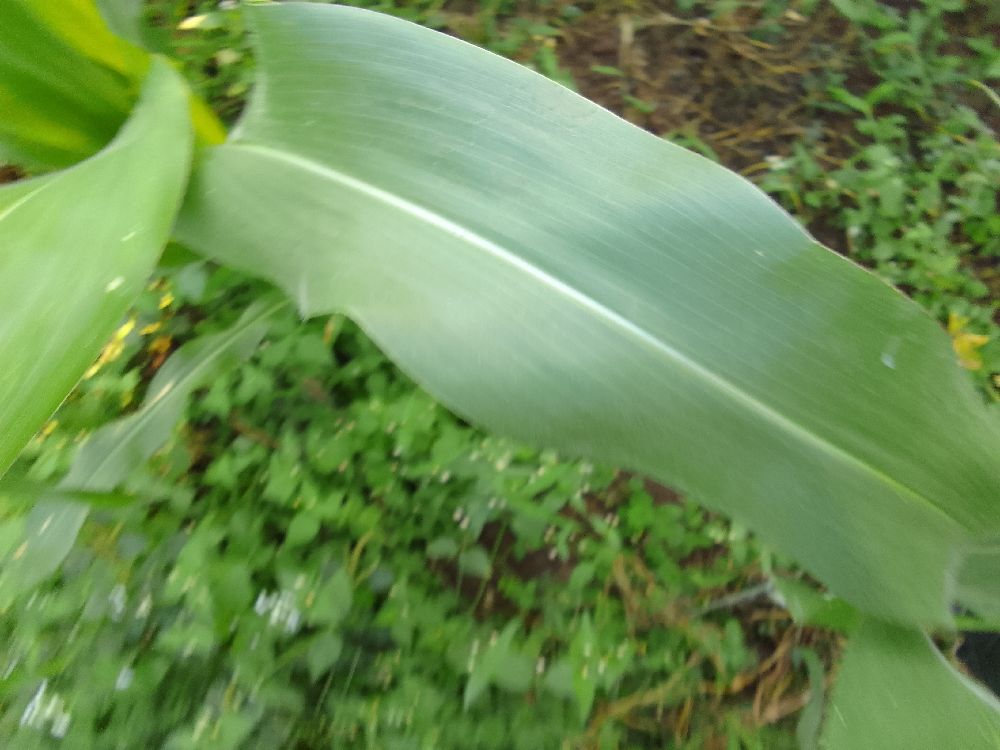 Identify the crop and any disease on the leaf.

maize, healthy
